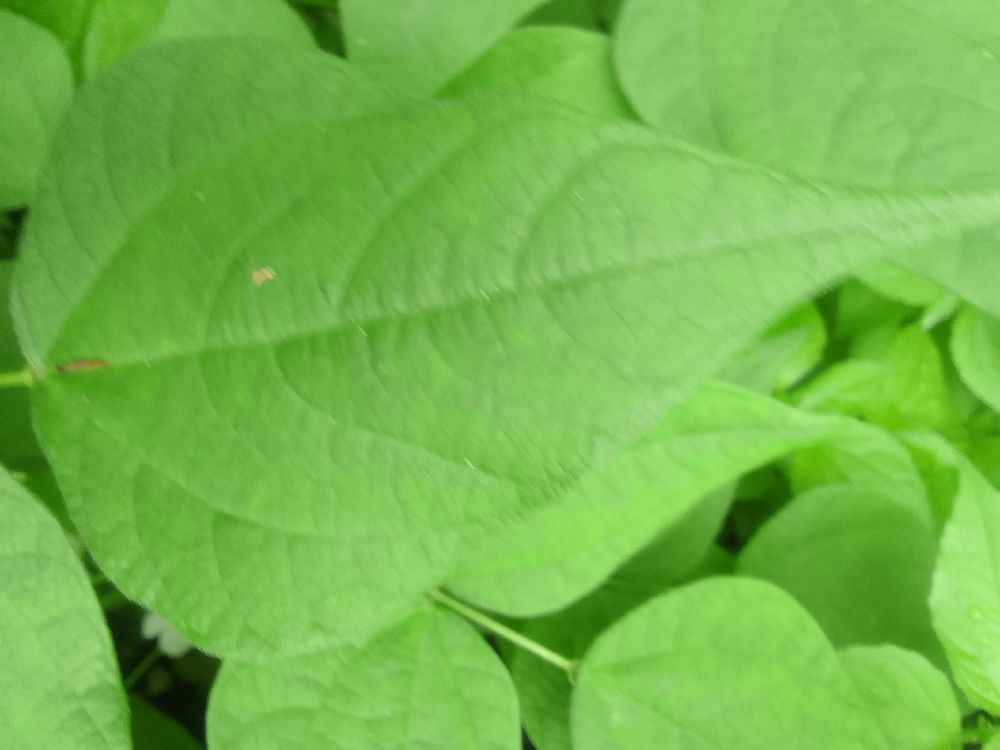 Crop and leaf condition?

common bean, healthy
